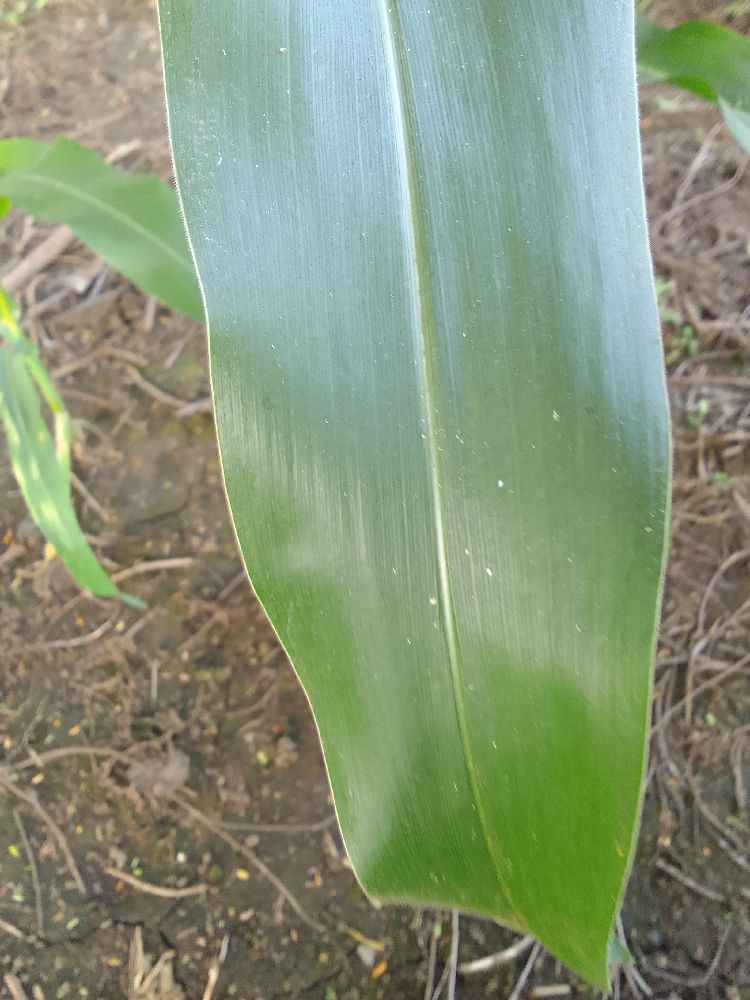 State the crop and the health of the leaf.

maize, healthy
